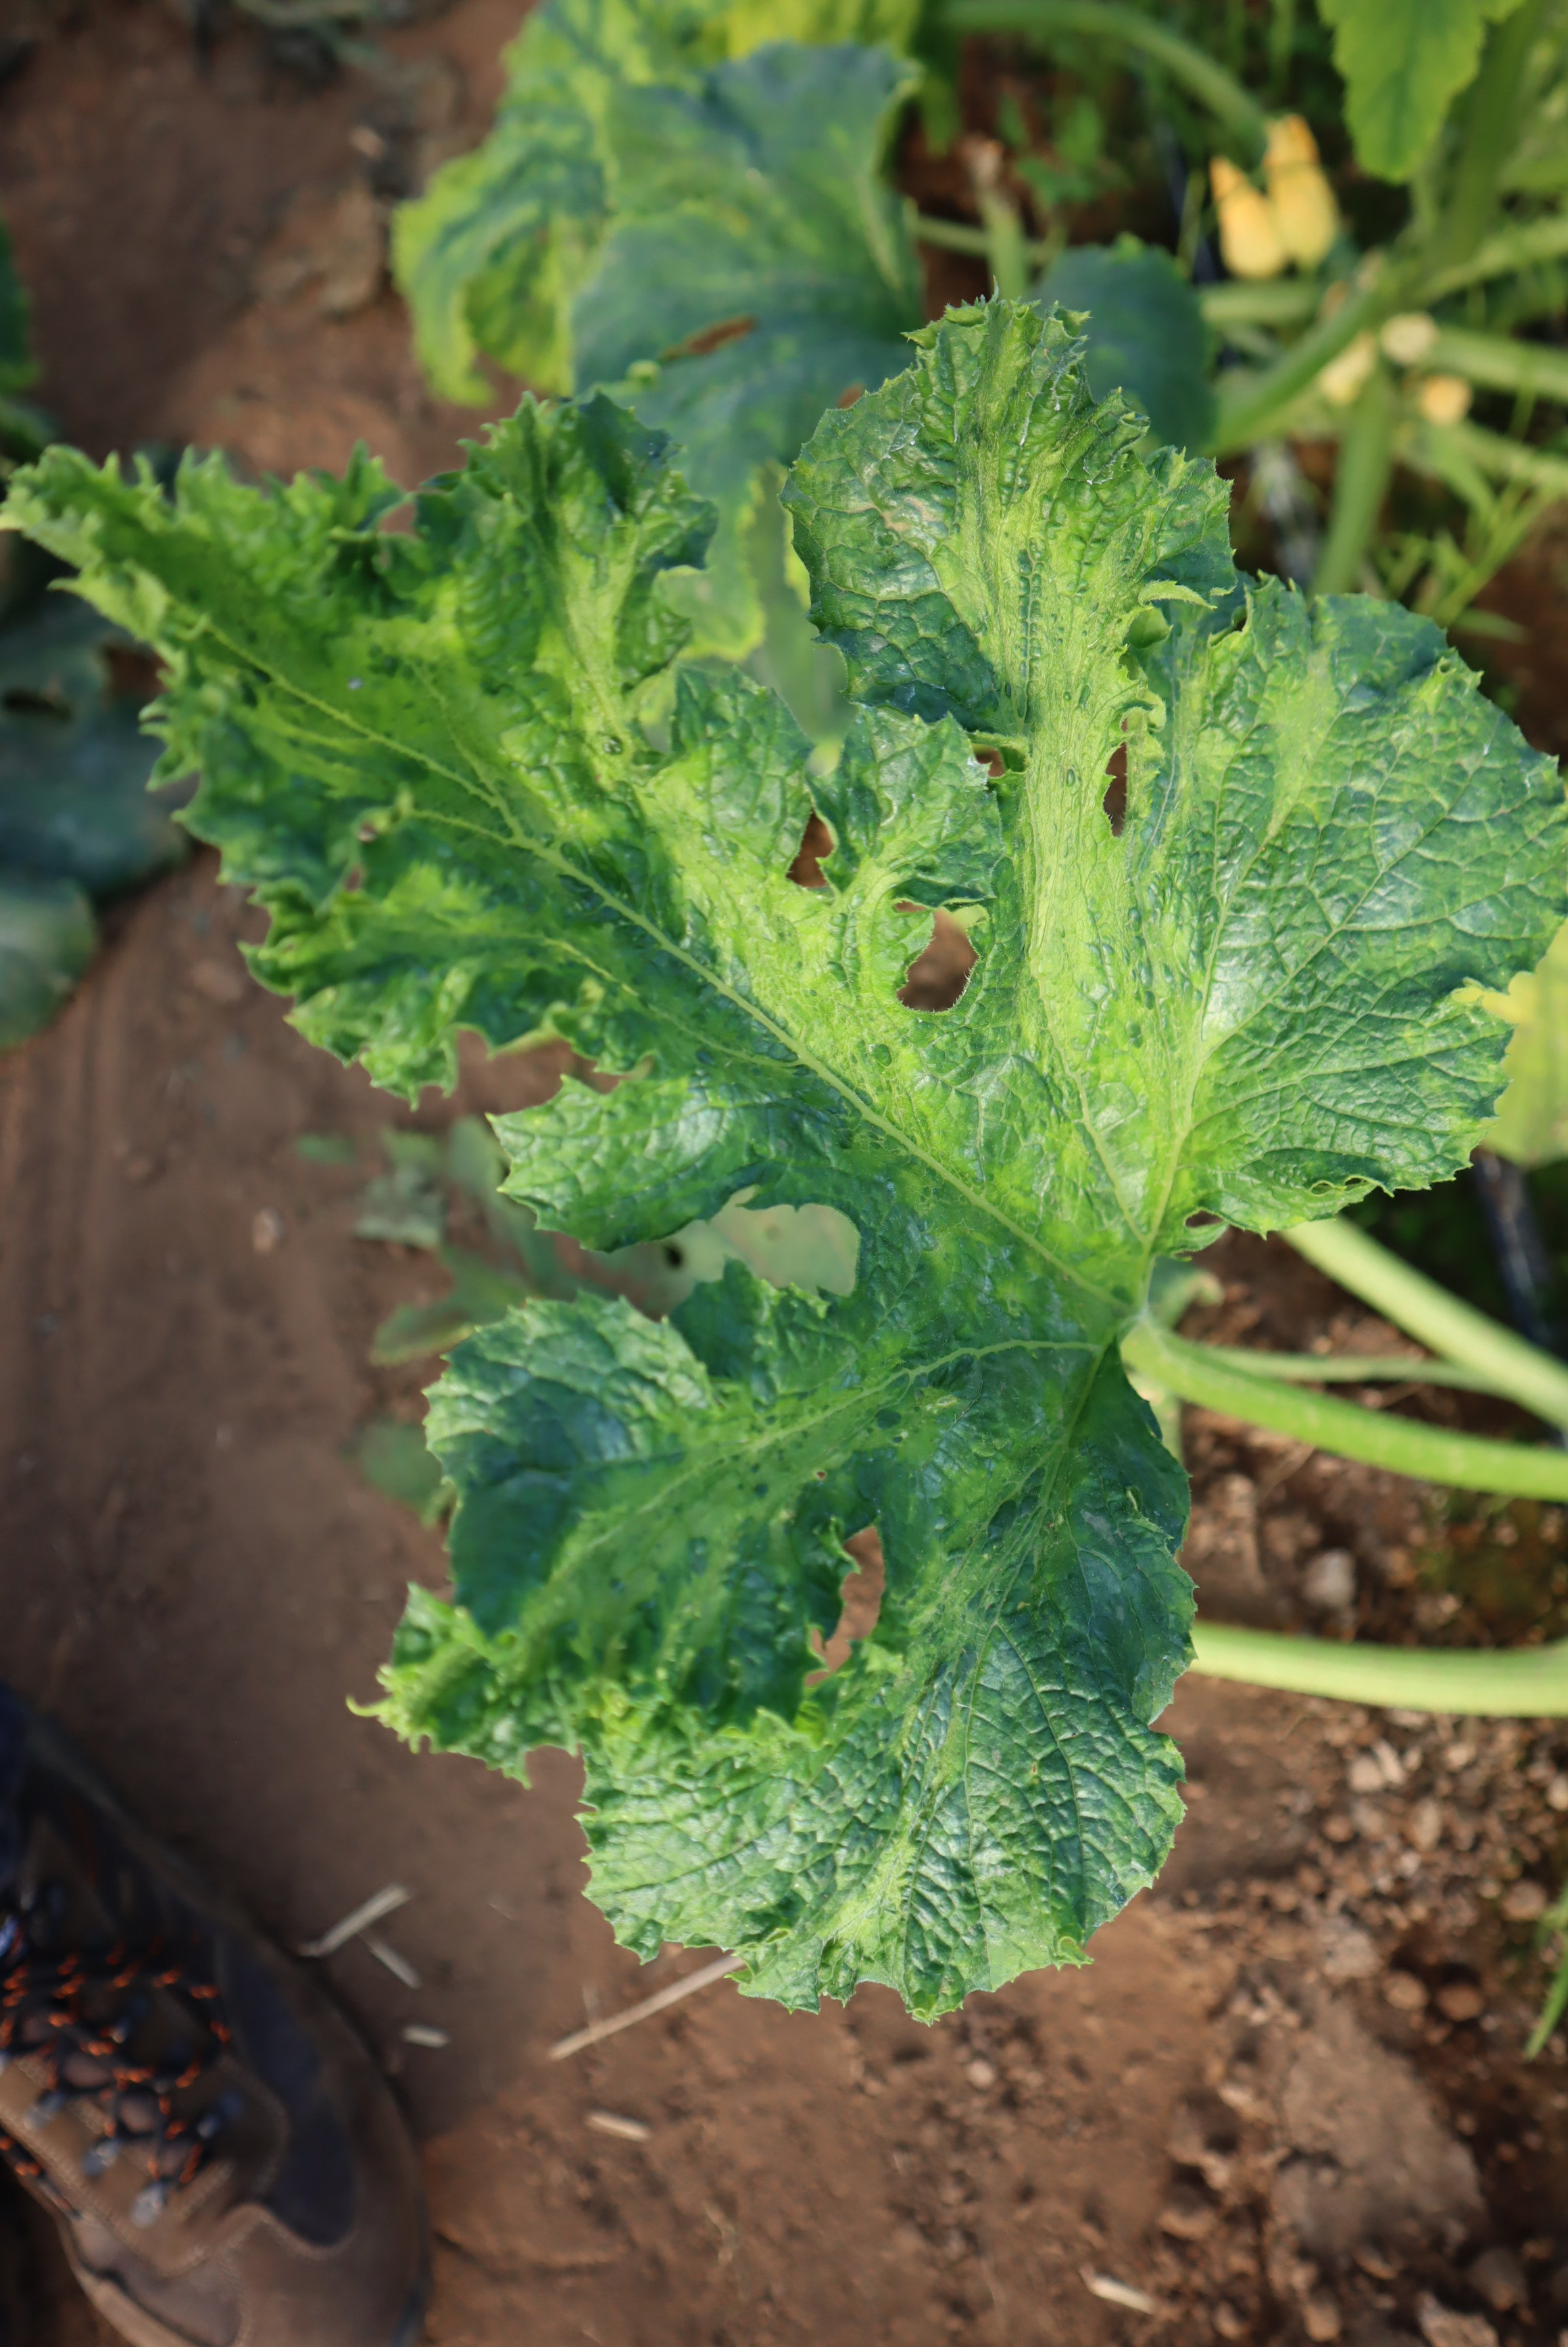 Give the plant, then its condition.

zucchini, virosis
